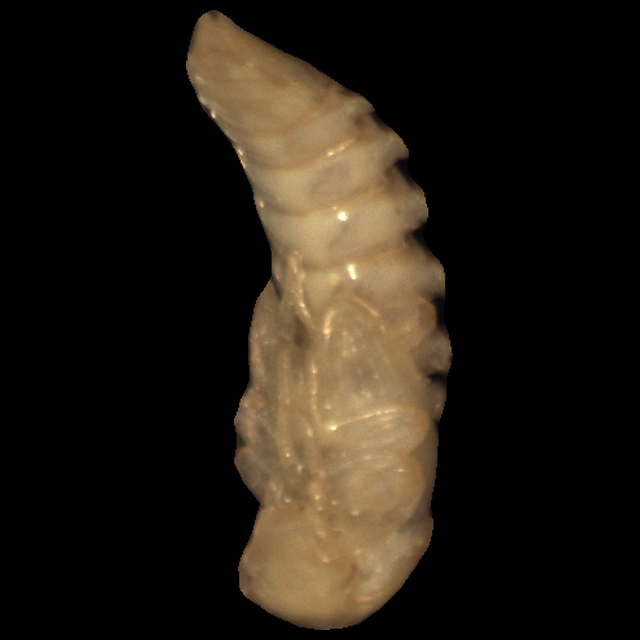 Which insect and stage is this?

mealworm pupa
